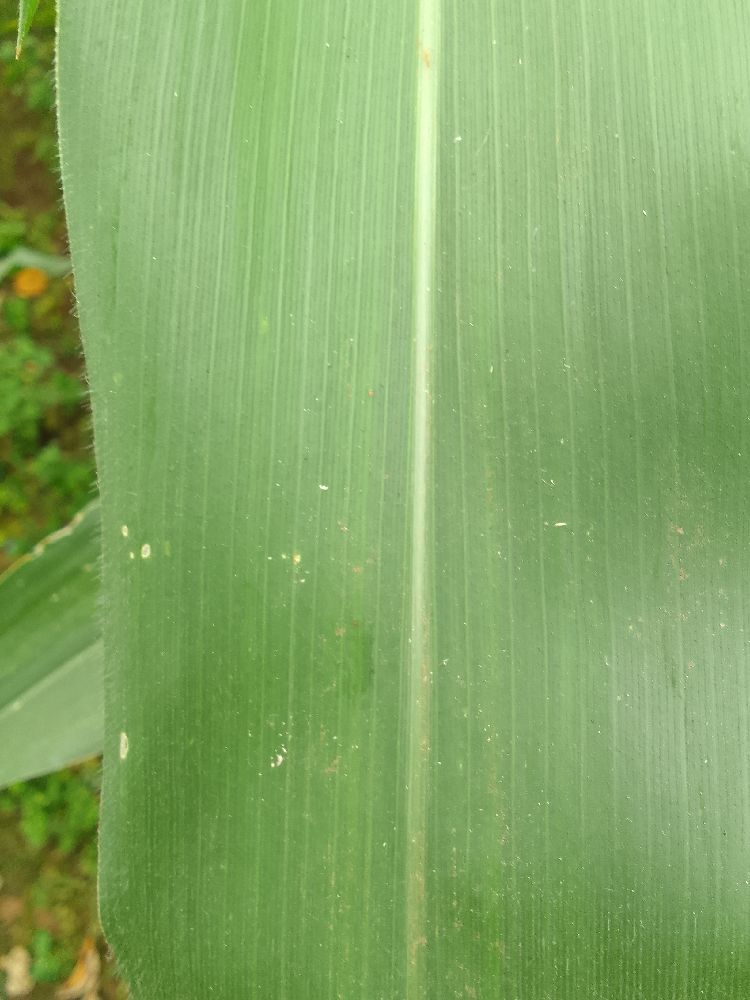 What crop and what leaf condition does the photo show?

maize, healthy
